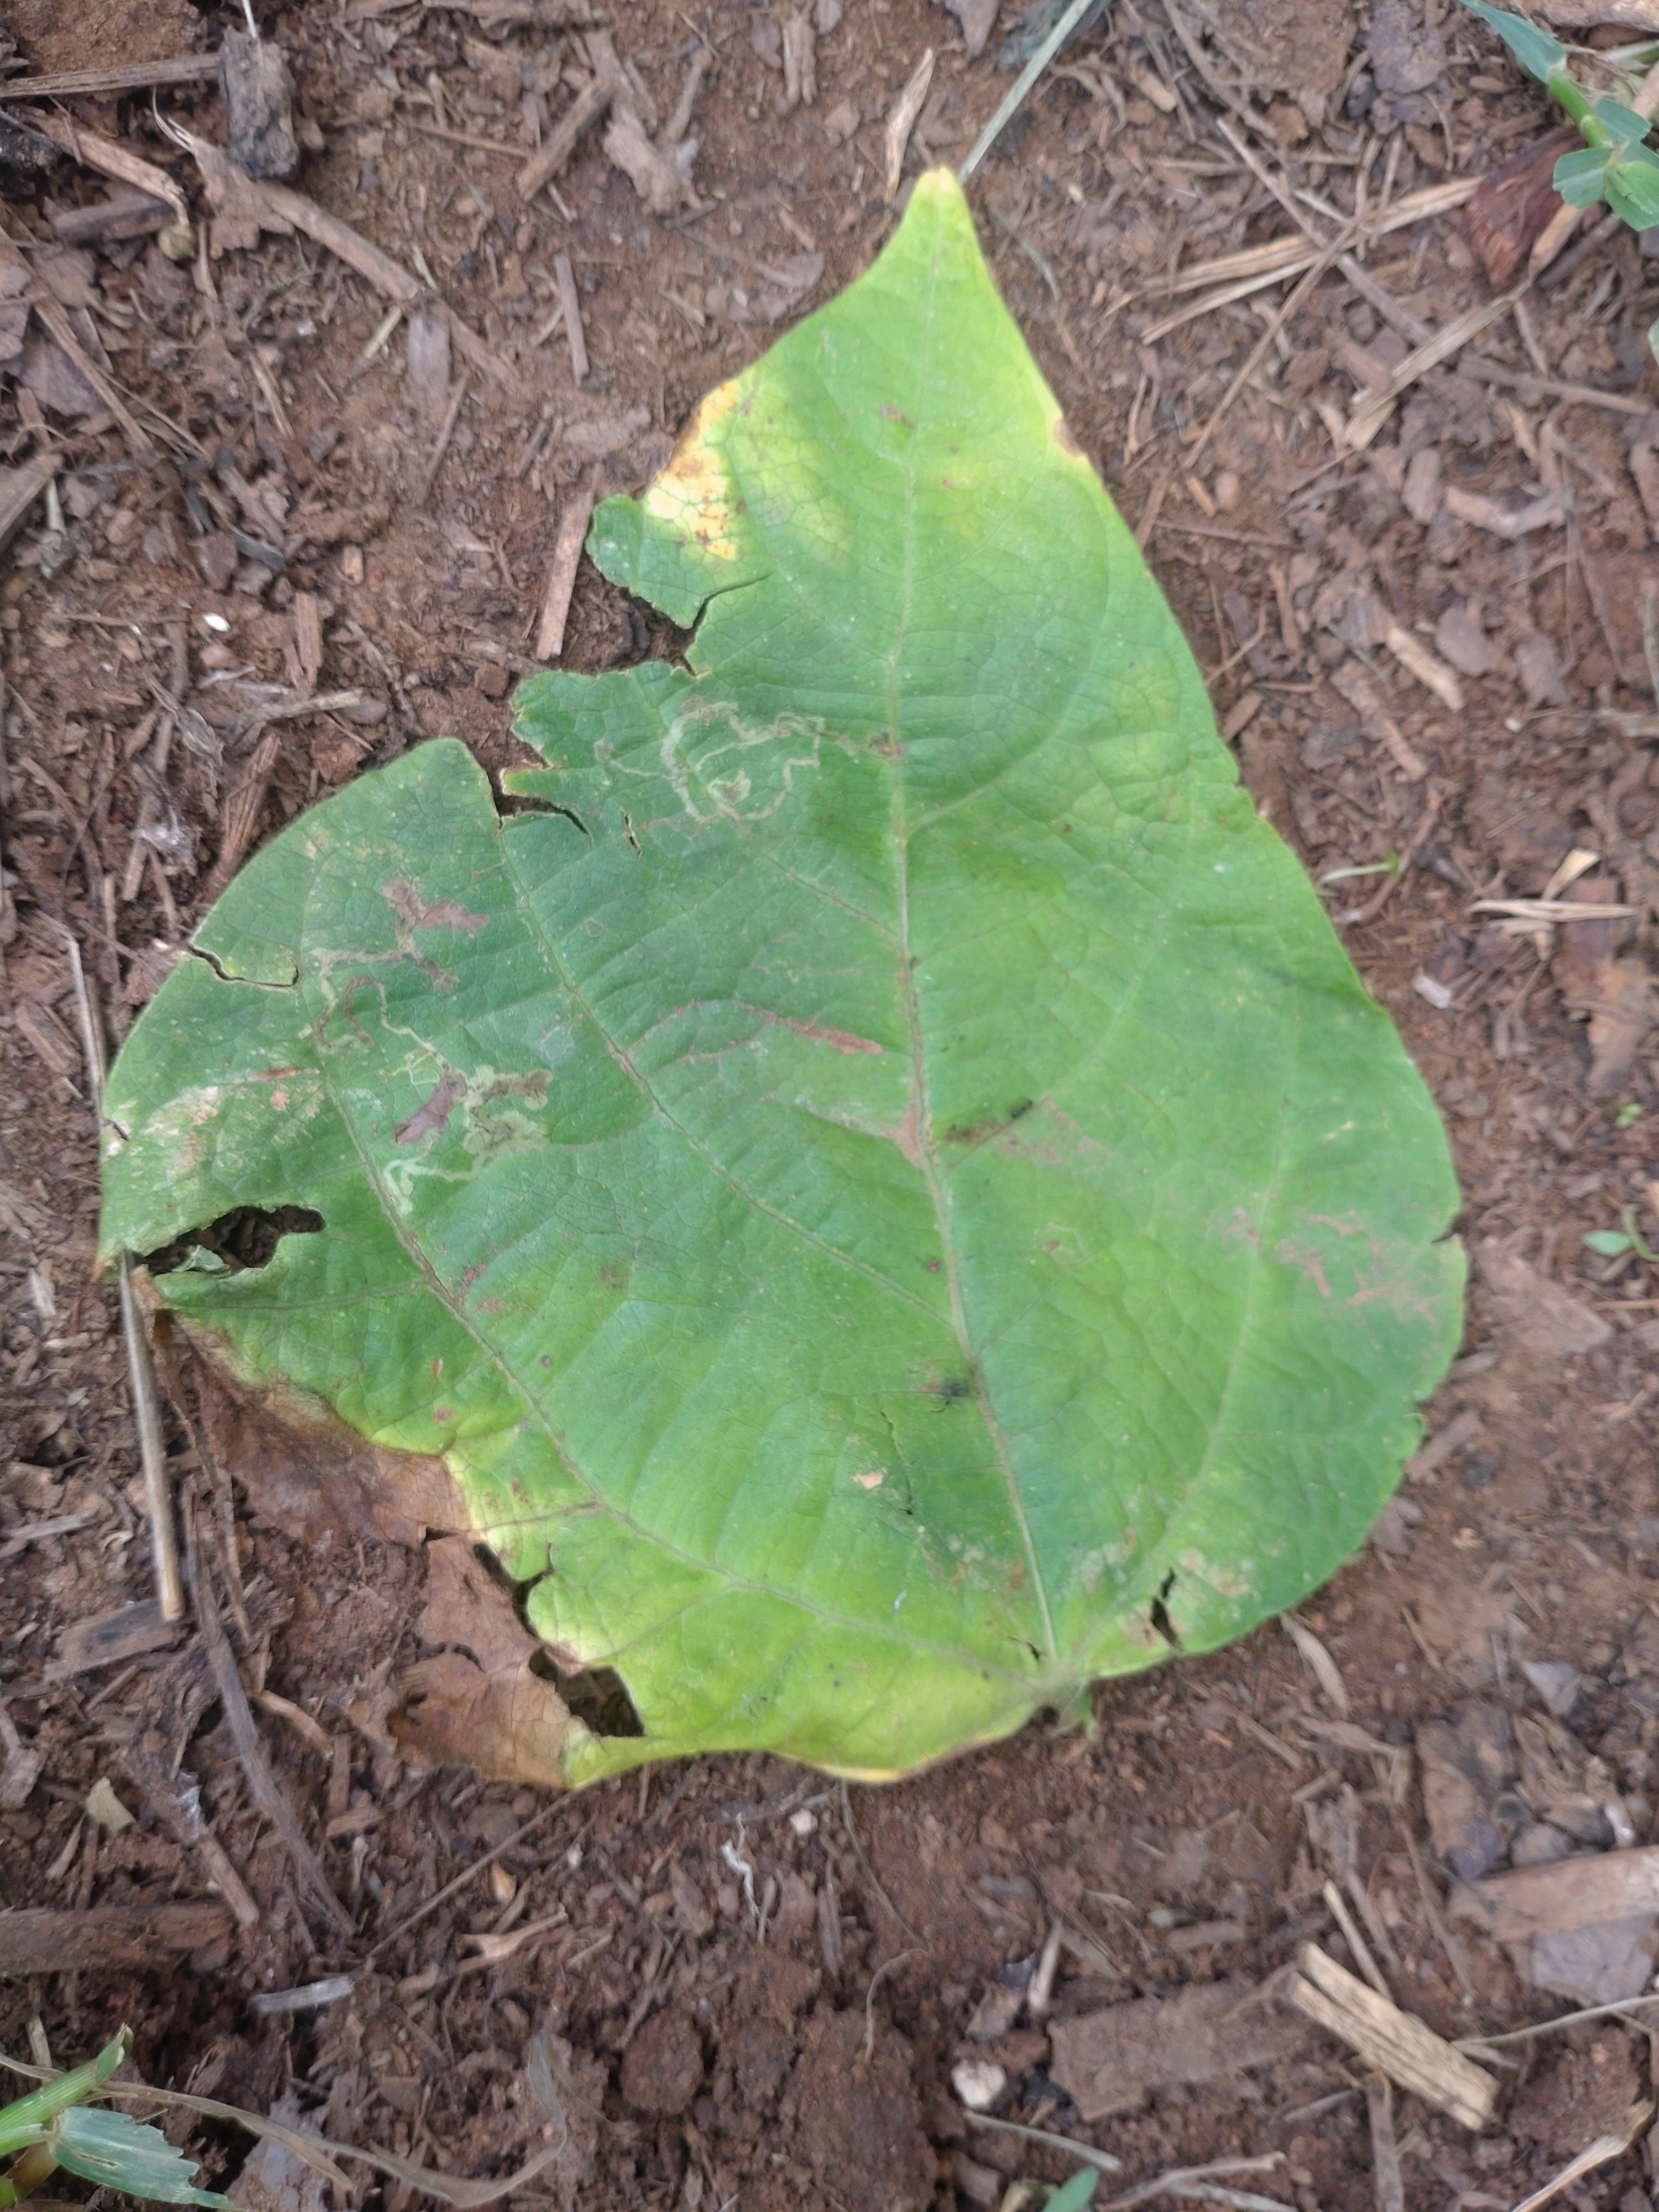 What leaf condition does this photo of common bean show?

anthracnose
